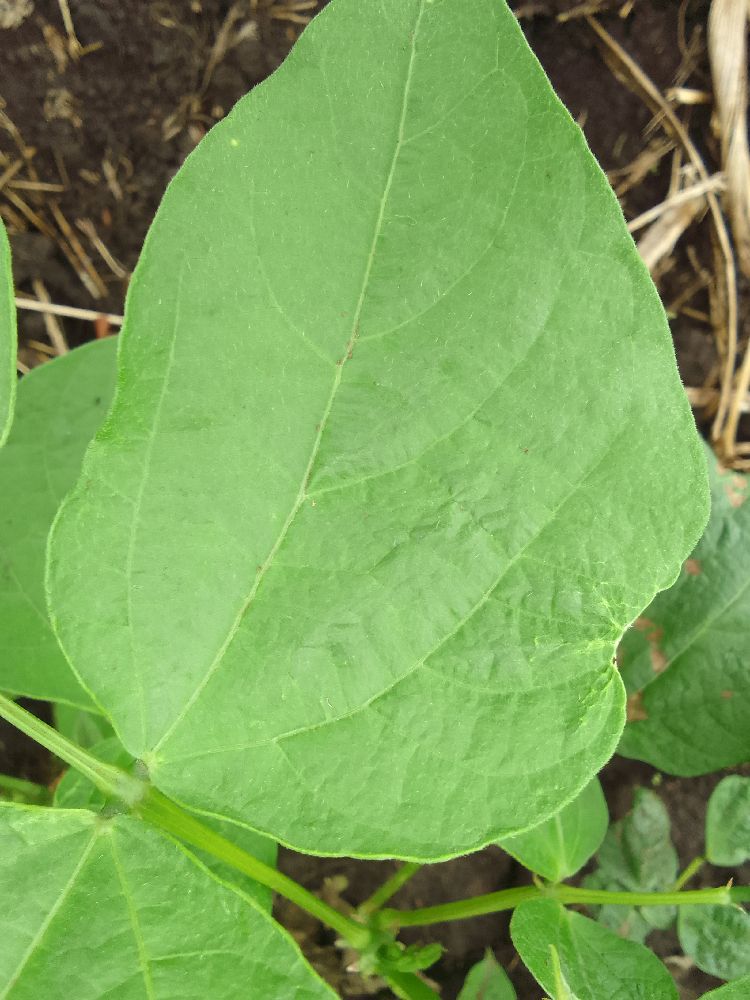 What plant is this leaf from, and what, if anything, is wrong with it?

common bean, healthy
